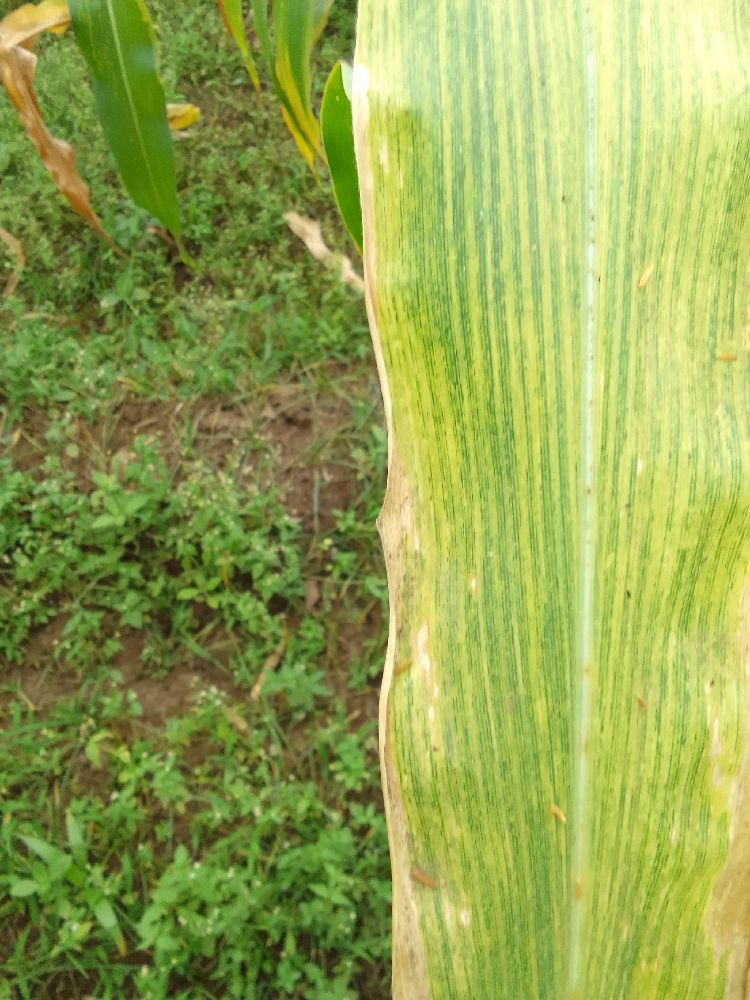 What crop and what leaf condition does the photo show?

maize, maize lethal necrosis
